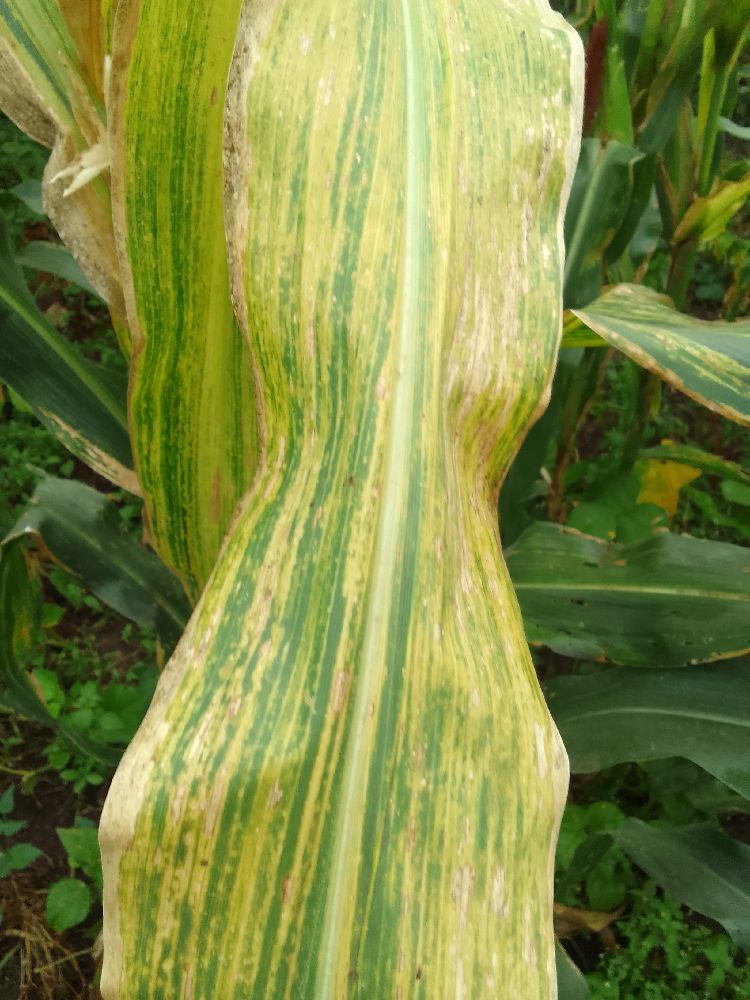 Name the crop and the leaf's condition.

maize, maize lethal necrosis
